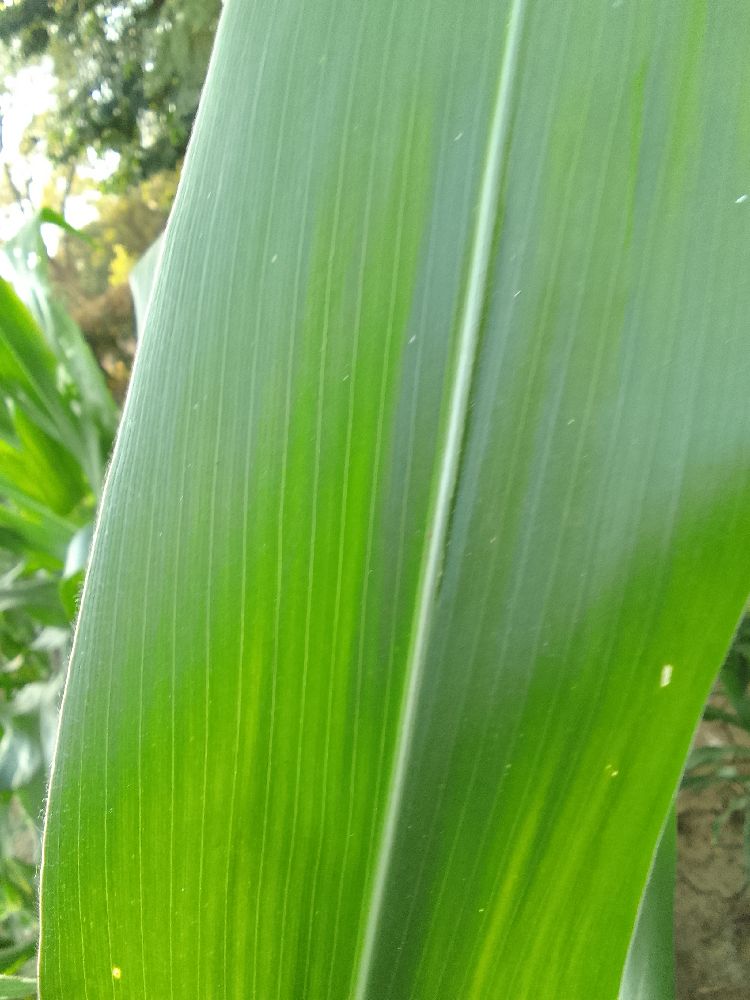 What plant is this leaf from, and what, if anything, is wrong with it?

maize, healthy
